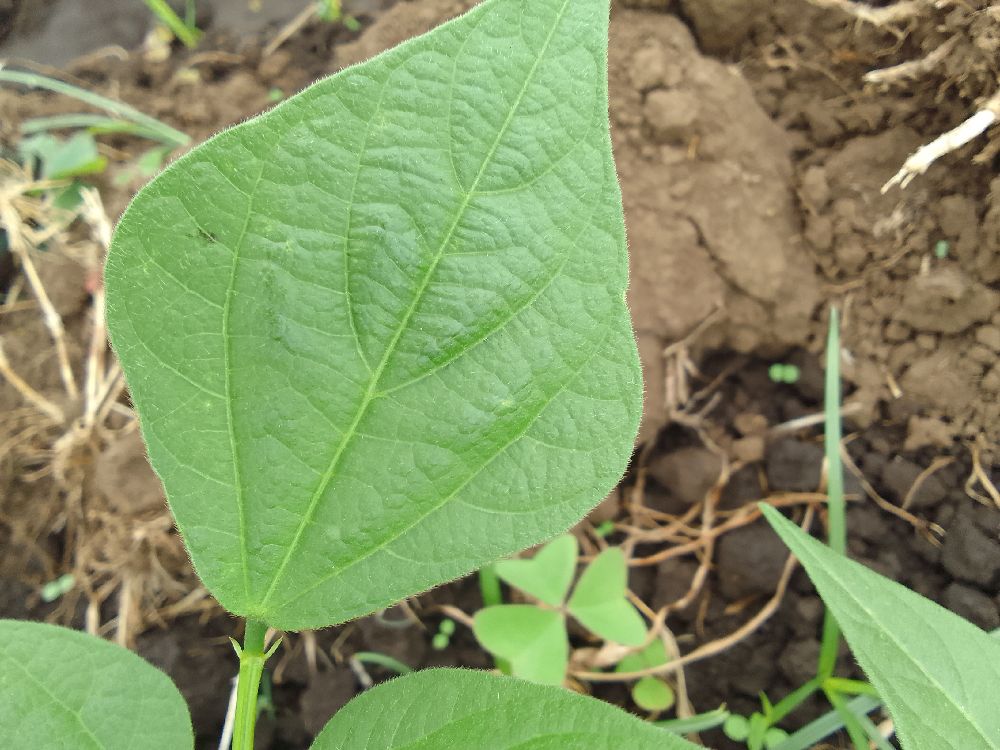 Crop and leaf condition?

common bean, healthy
